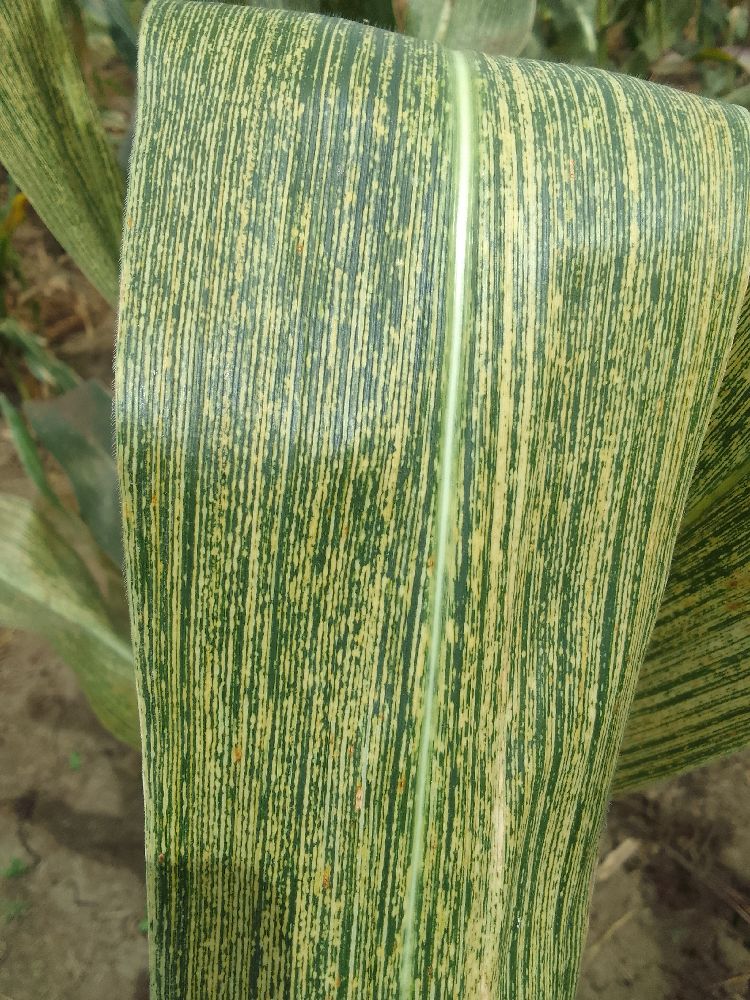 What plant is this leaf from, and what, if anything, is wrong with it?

maize, maize streak virus
